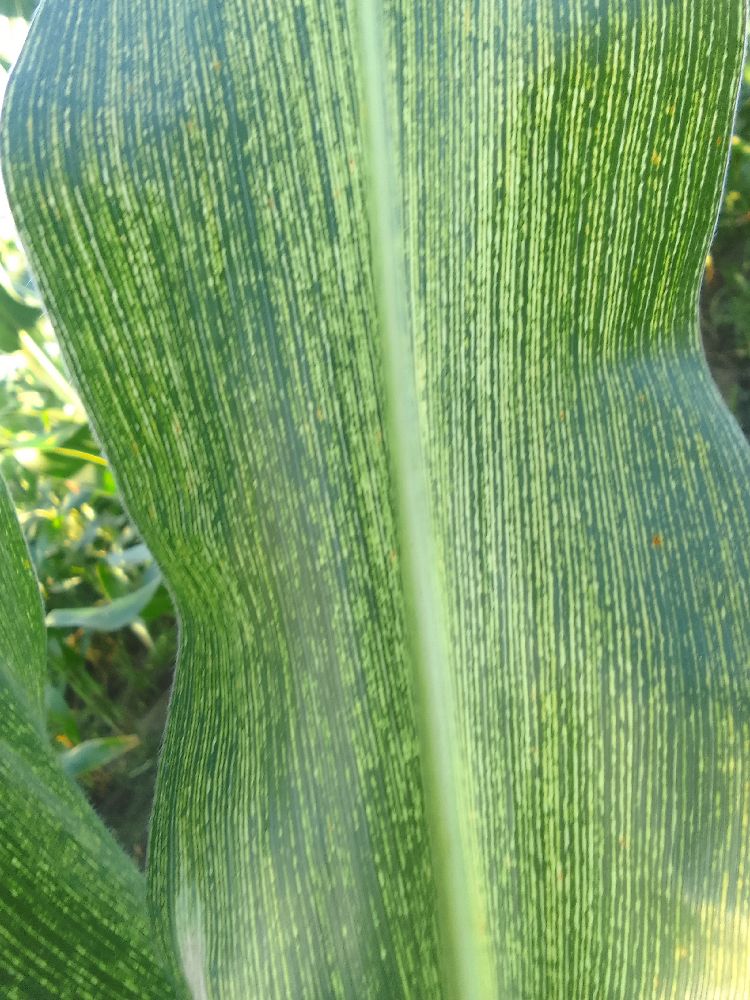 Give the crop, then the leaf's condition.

maize, maize streak virus
